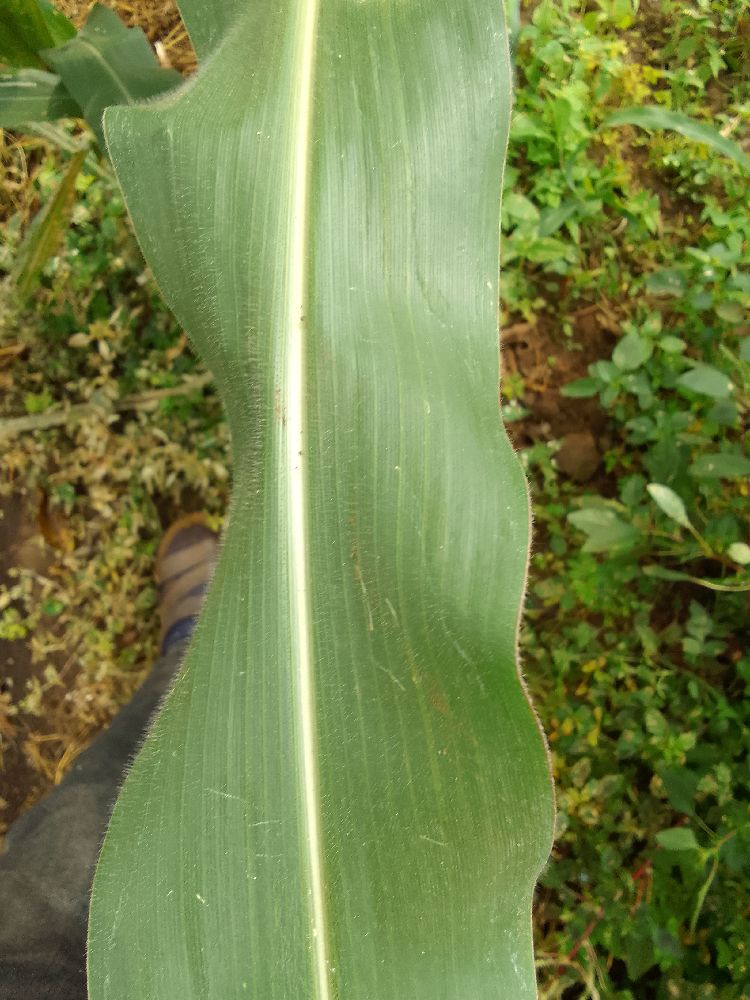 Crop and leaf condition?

maize, healthy
